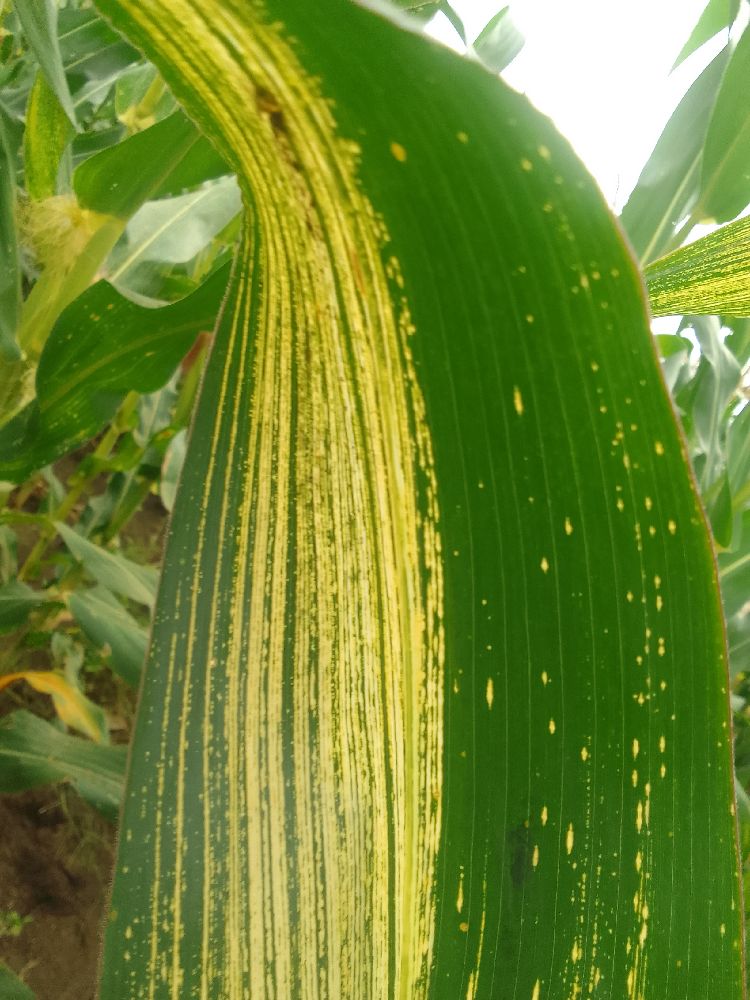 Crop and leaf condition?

maize, maize streak virus
